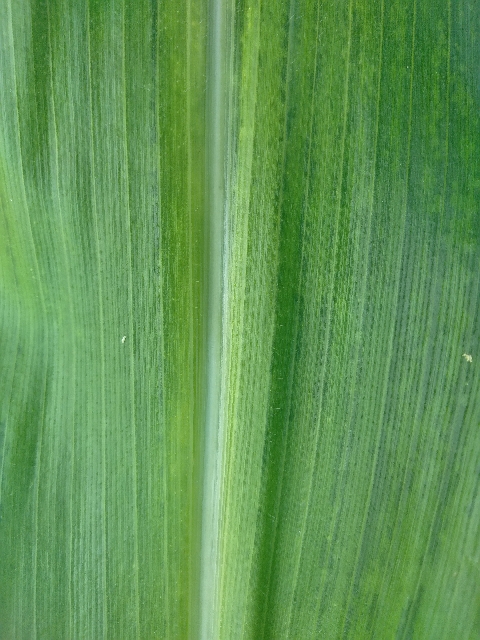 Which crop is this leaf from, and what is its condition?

maize, maize lethal necrosis
